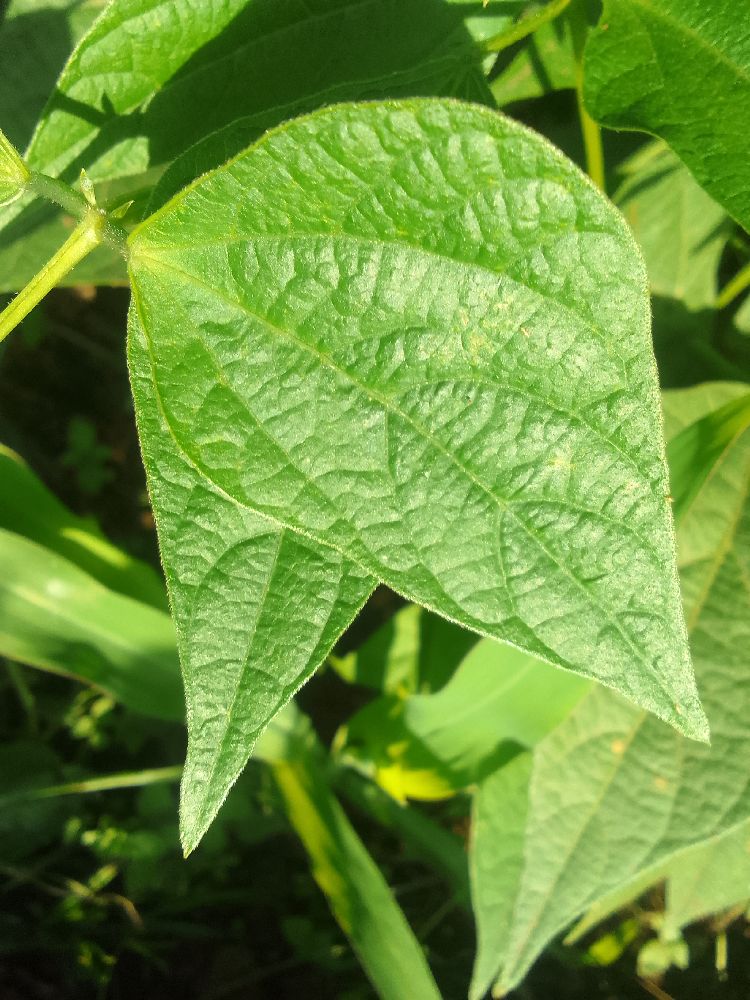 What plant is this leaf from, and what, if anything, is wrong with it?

common bean, healthy
